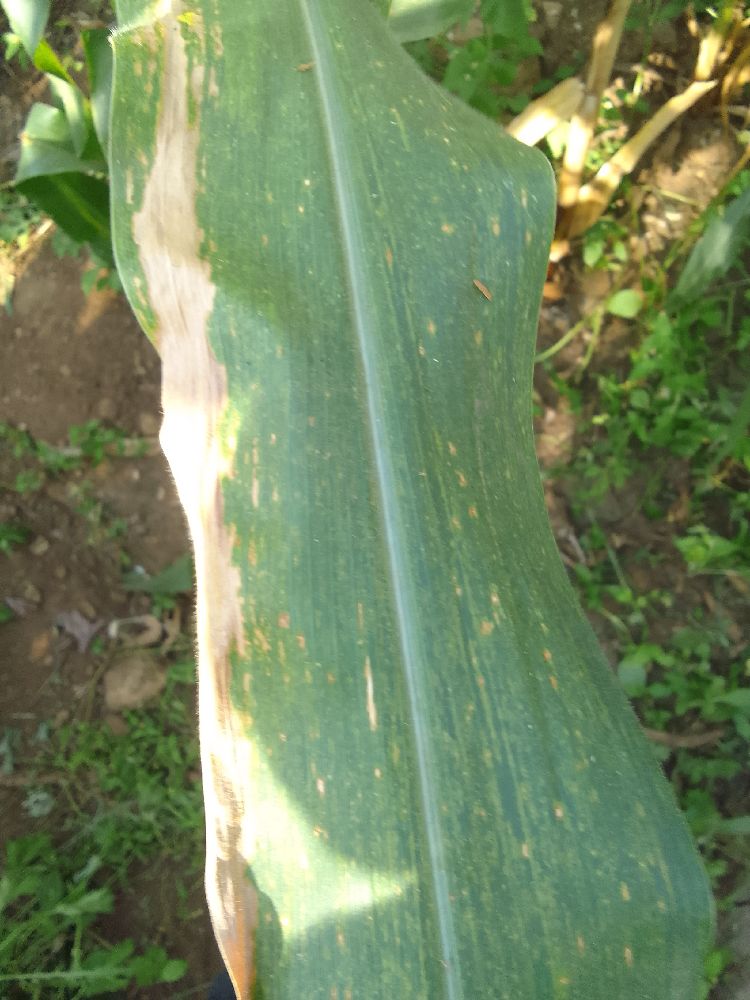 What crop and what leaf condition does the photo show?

maize, maize lethal necrosis
